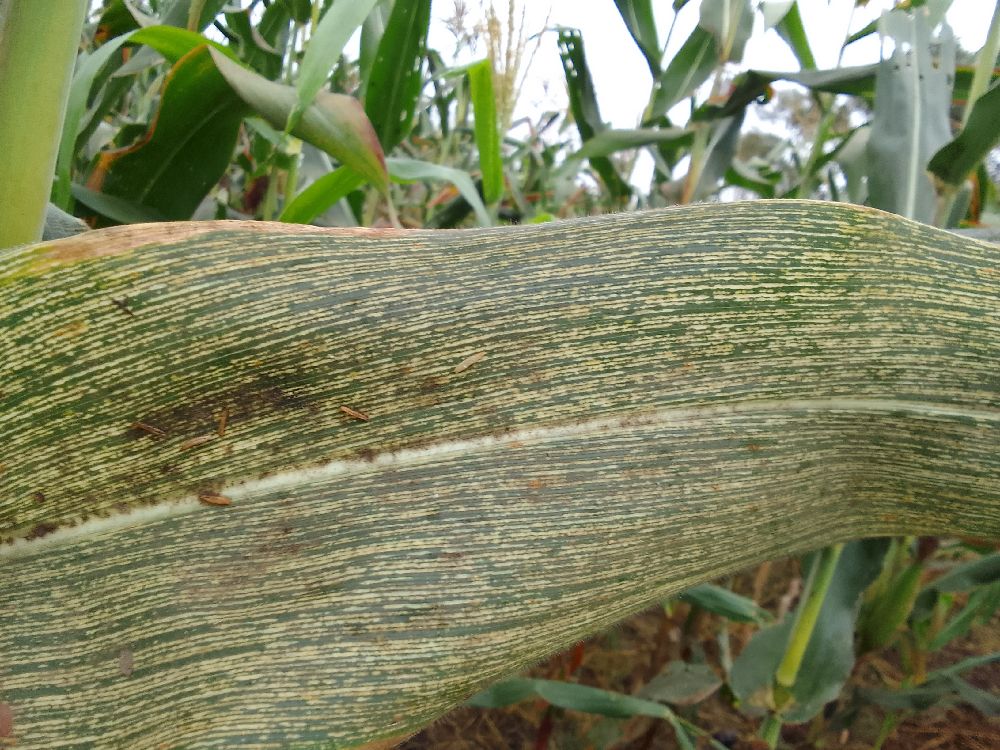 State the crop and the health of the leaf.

maize, maize streak virus
